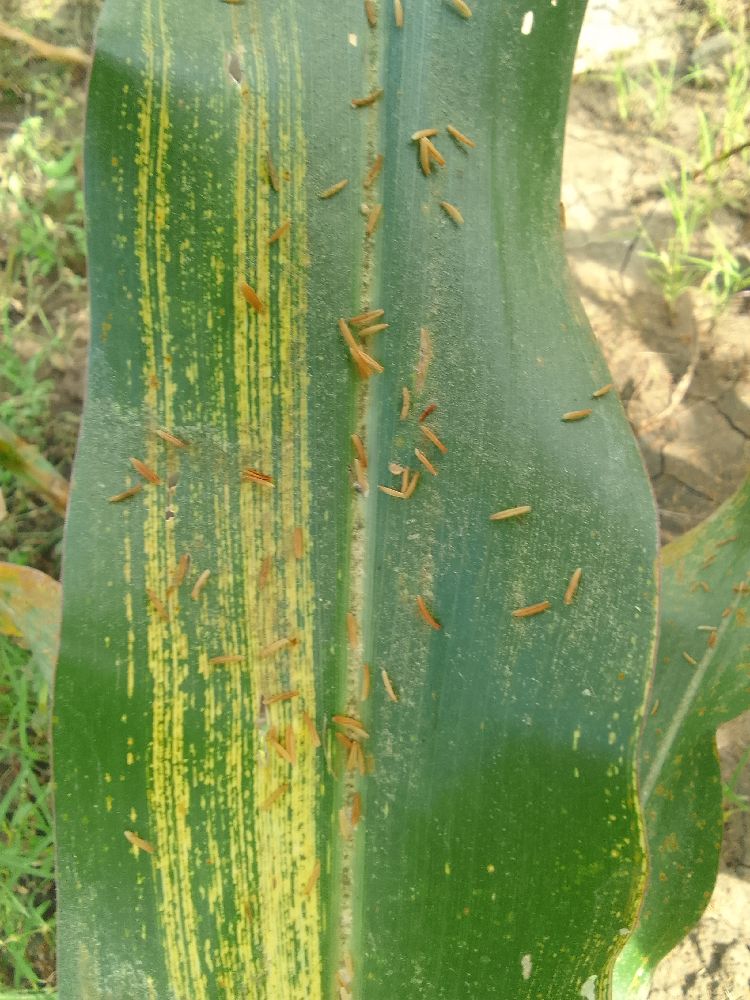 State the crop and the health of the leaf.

maize, maize streak virus
